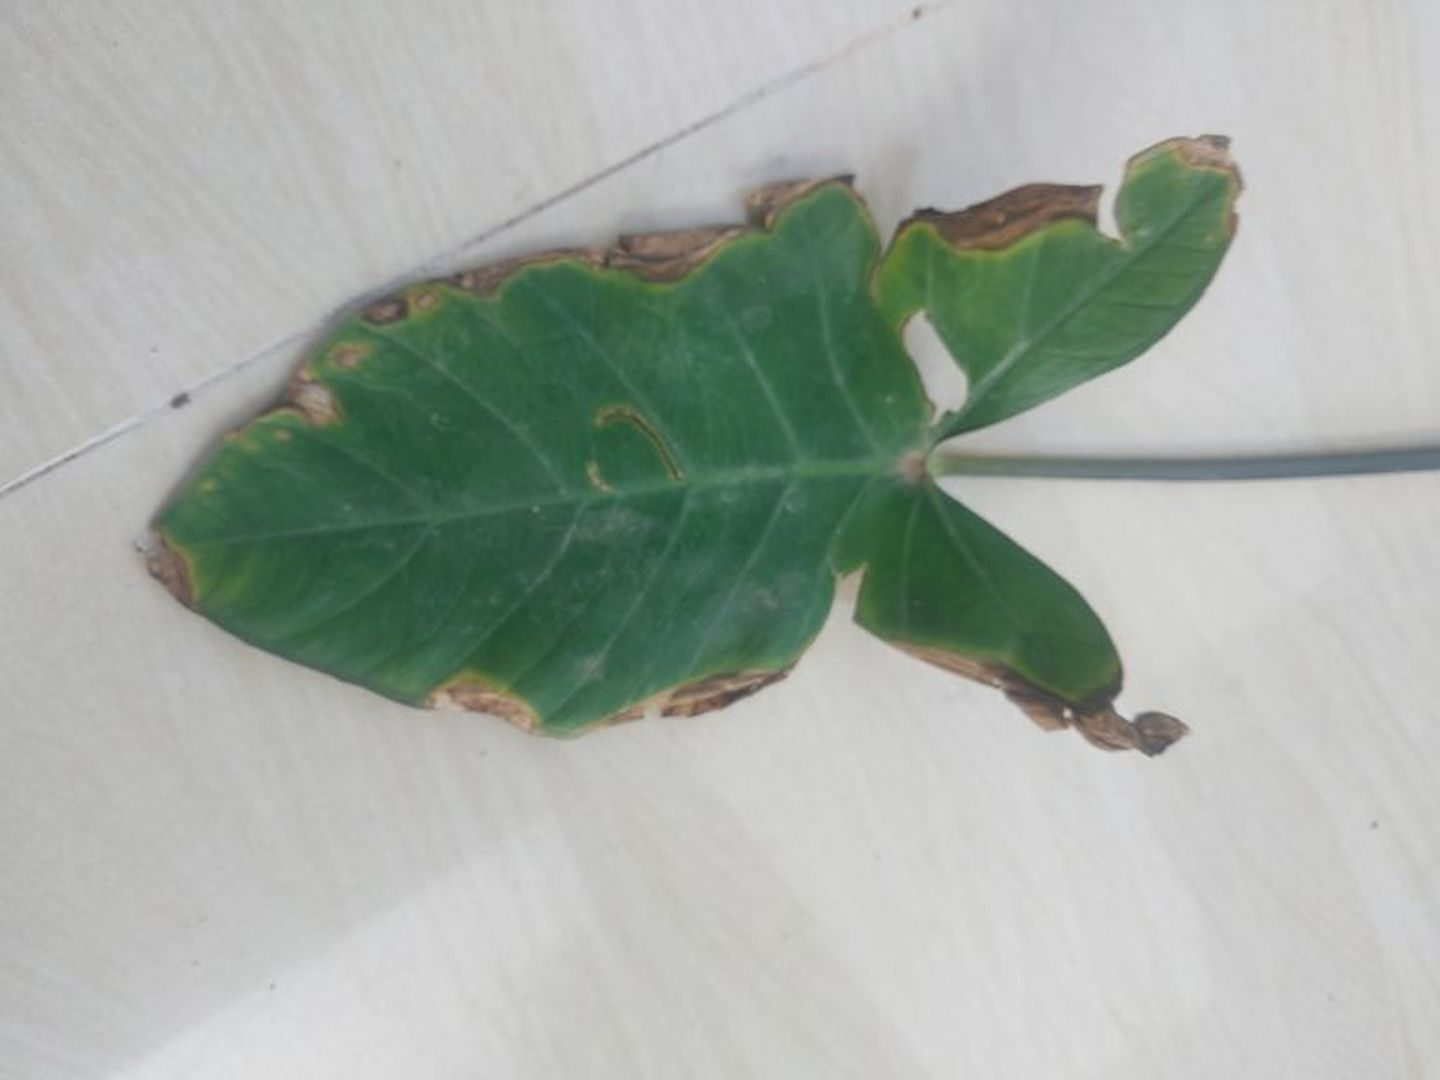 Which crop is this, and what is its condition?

taro, leaf blight
